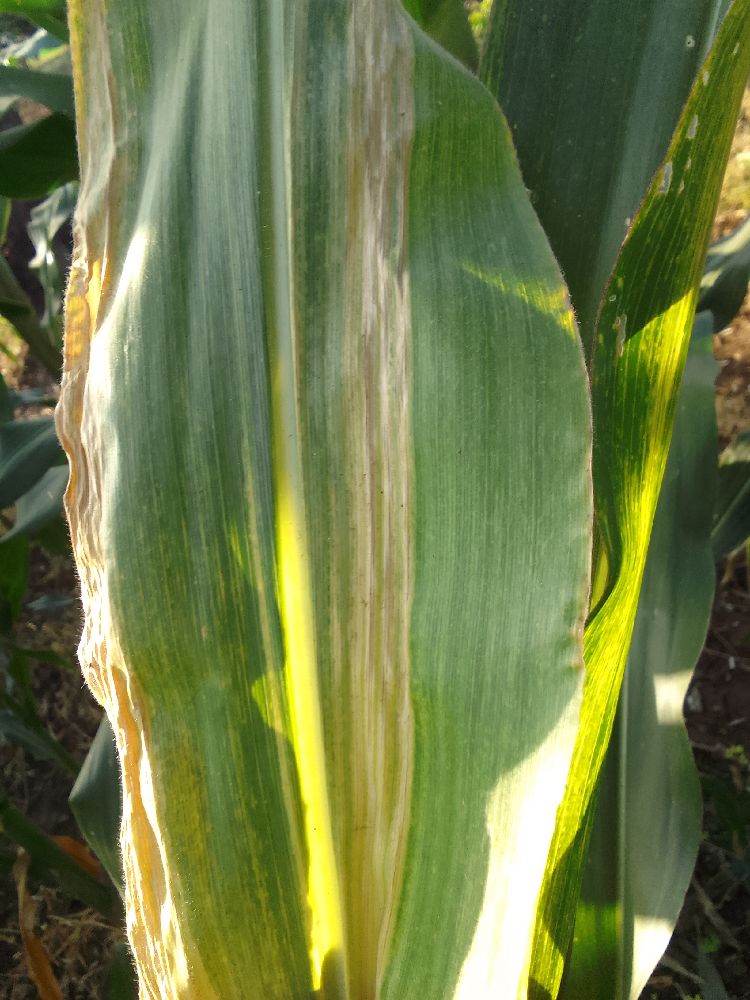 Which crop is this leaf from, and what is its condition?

maize, maize lethal necrosis
